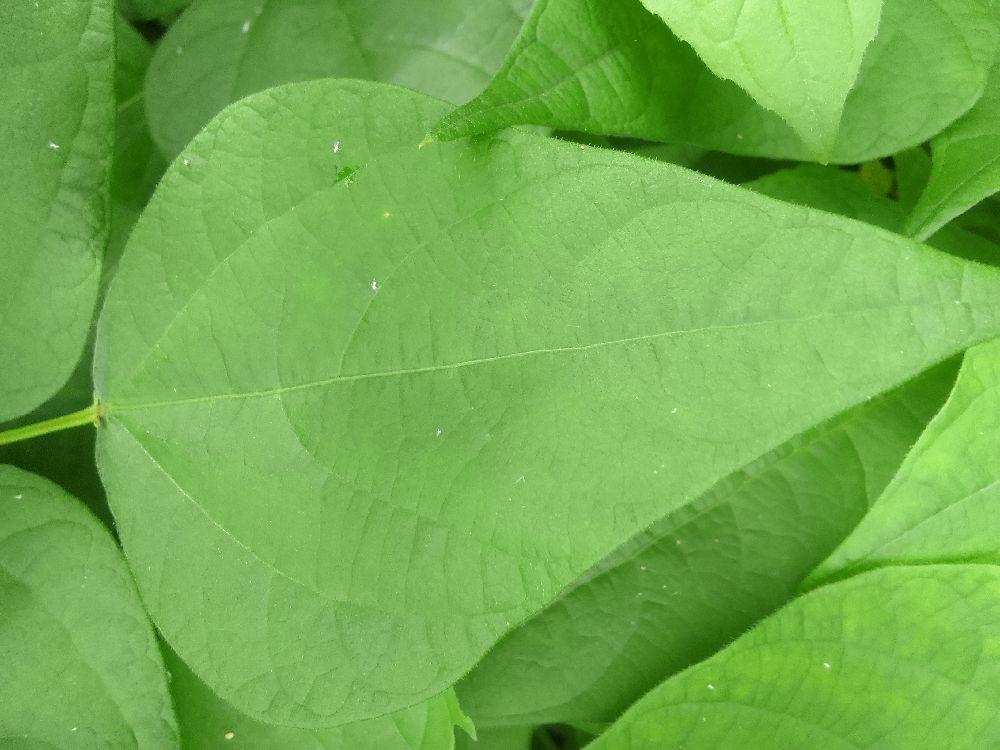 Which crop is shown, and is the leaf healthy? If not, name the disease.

common bean, healthy
